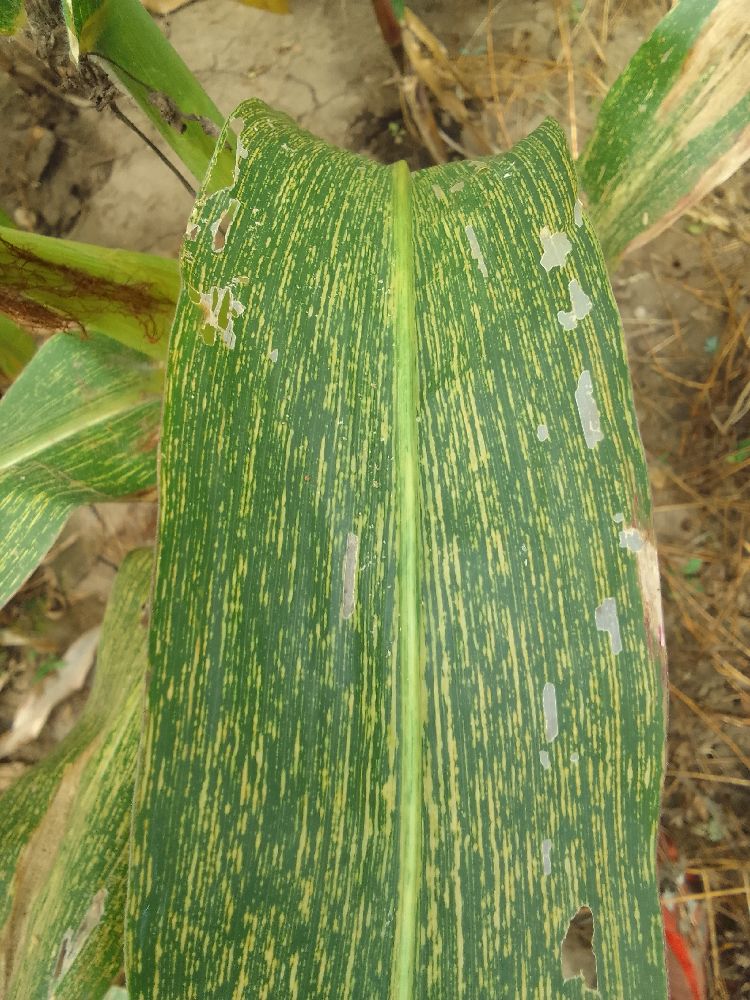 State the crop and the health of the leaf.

maize, maize streak virus
